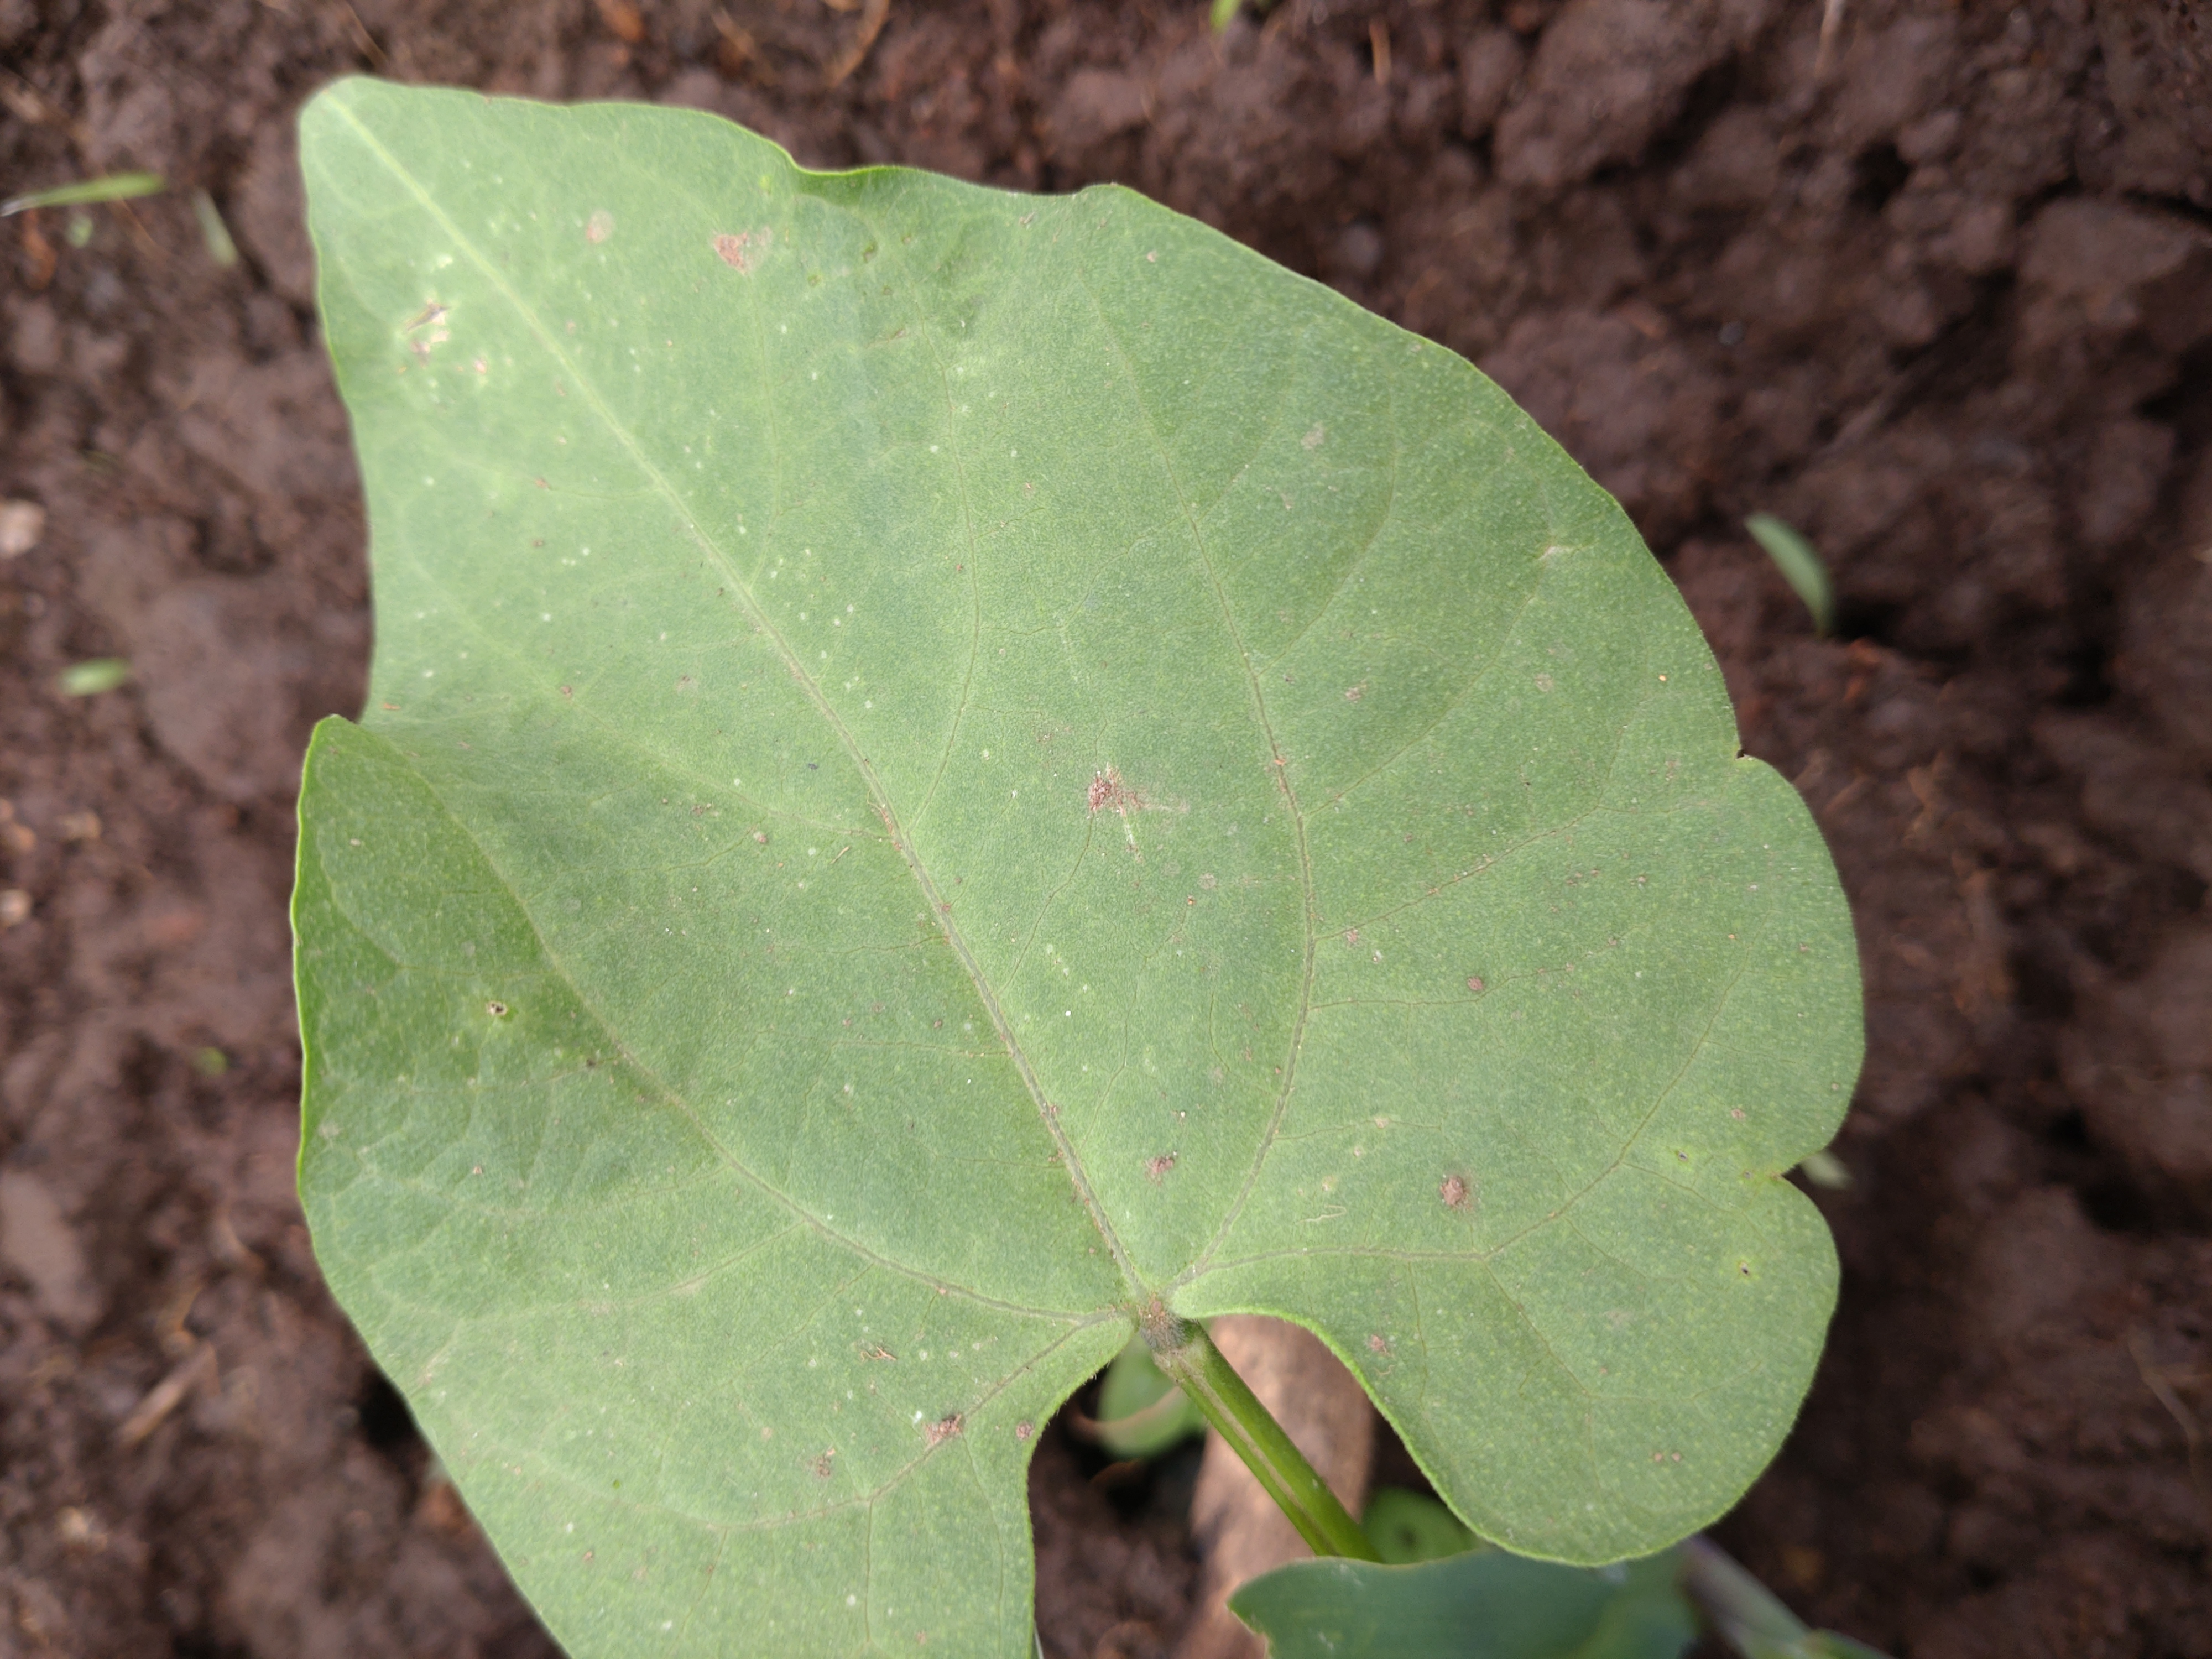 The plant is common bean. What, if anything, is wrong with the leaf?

healthy
